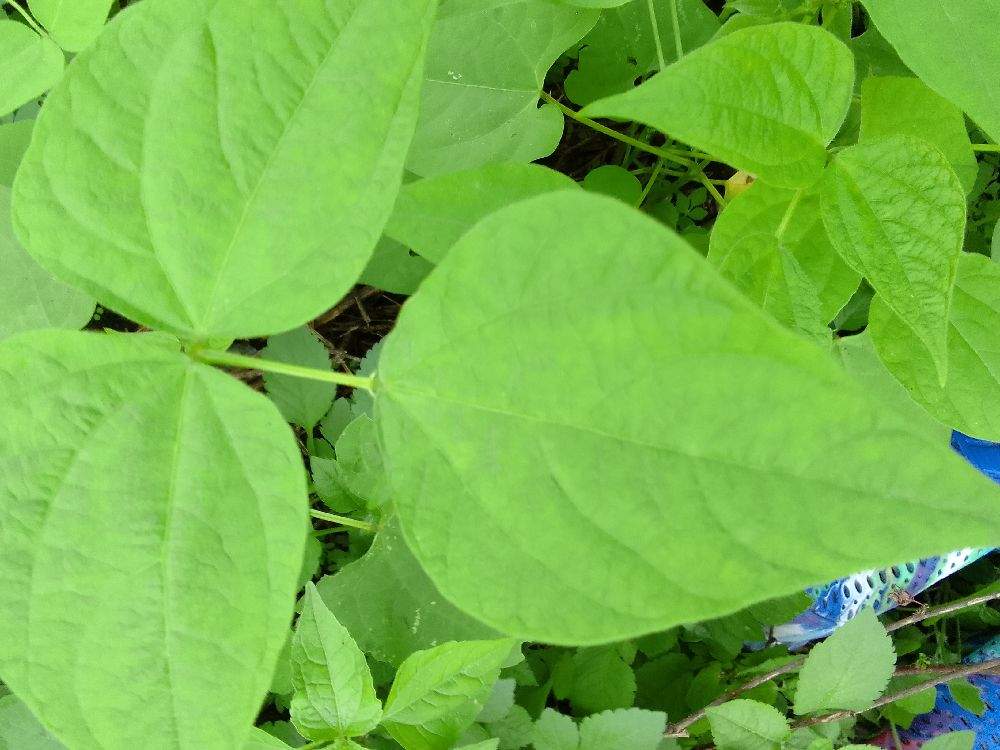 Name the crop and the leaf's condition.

common bean, healthy
